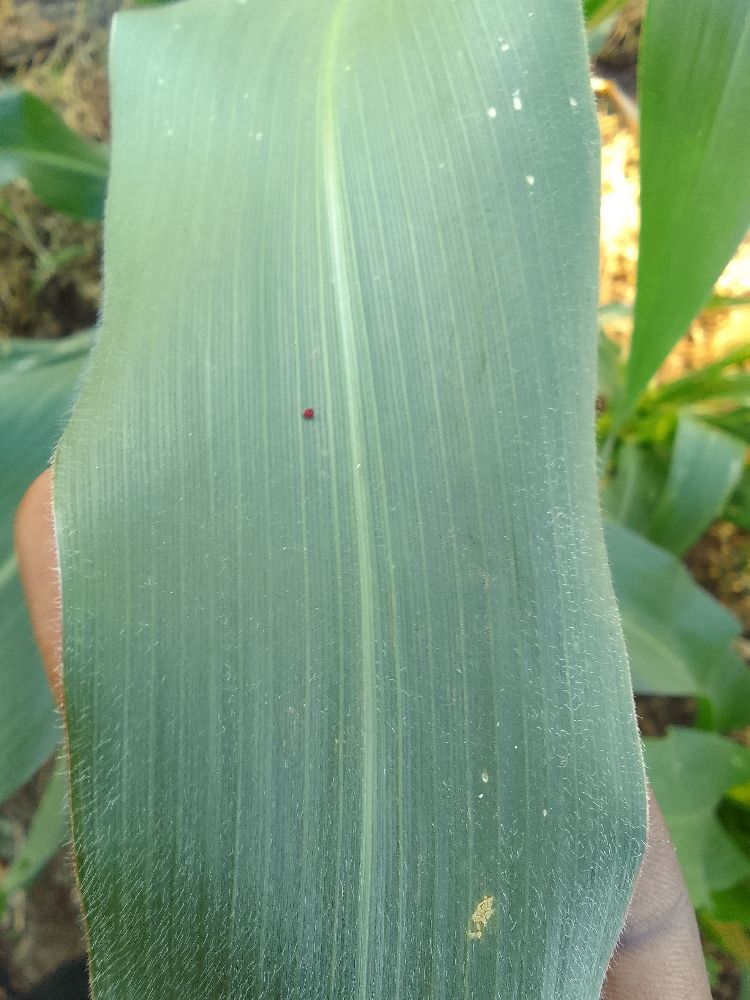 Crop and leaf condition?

maize, healthy
